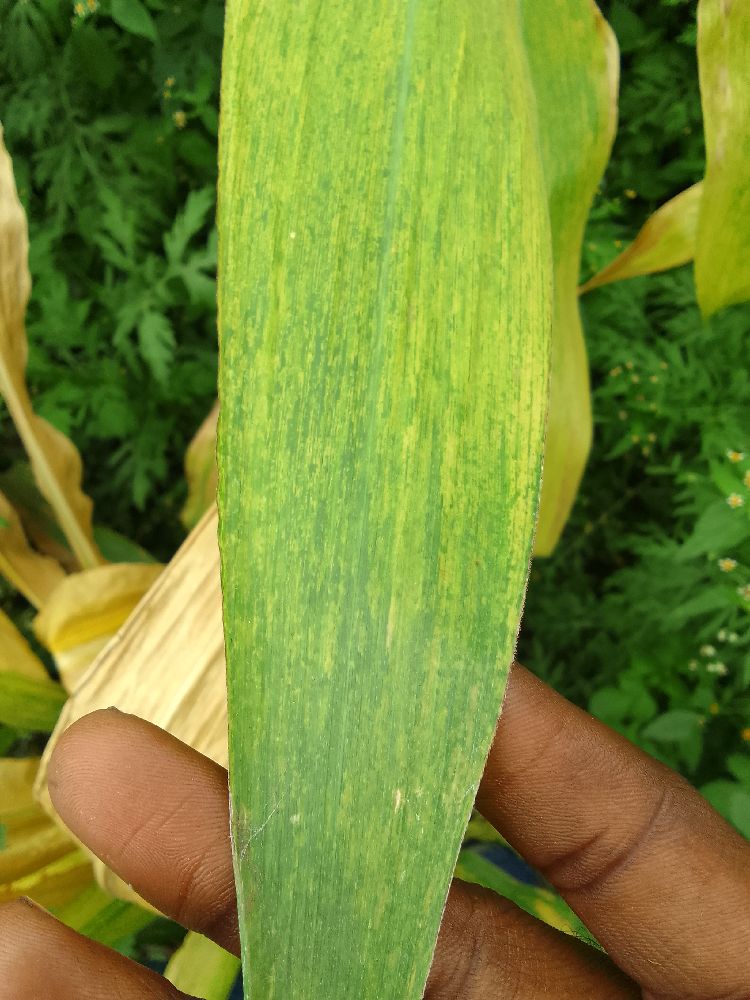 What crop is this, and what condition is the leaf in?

maize, maize lethal necrosis
